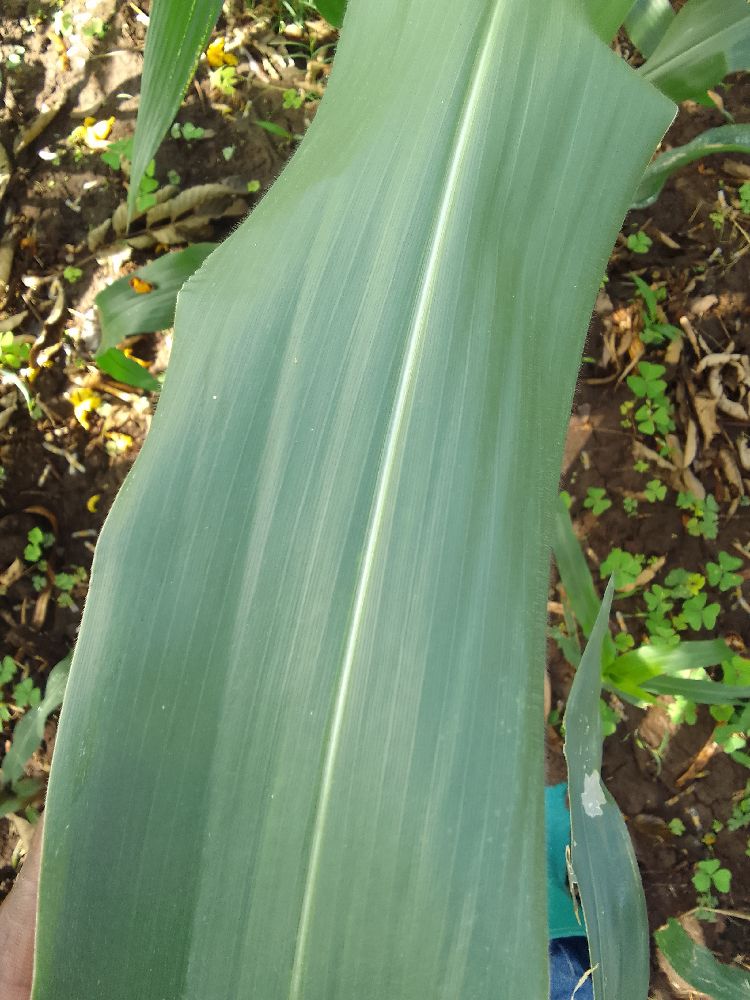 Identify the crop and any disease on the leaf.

maize, healthy
